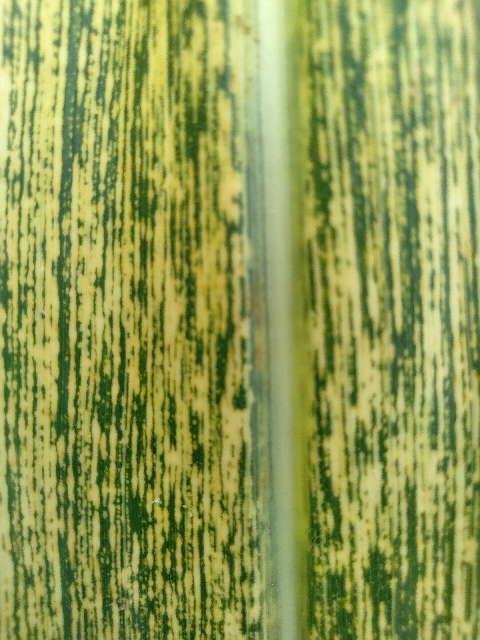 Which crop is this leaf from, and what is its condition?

maize, maize streak virus
